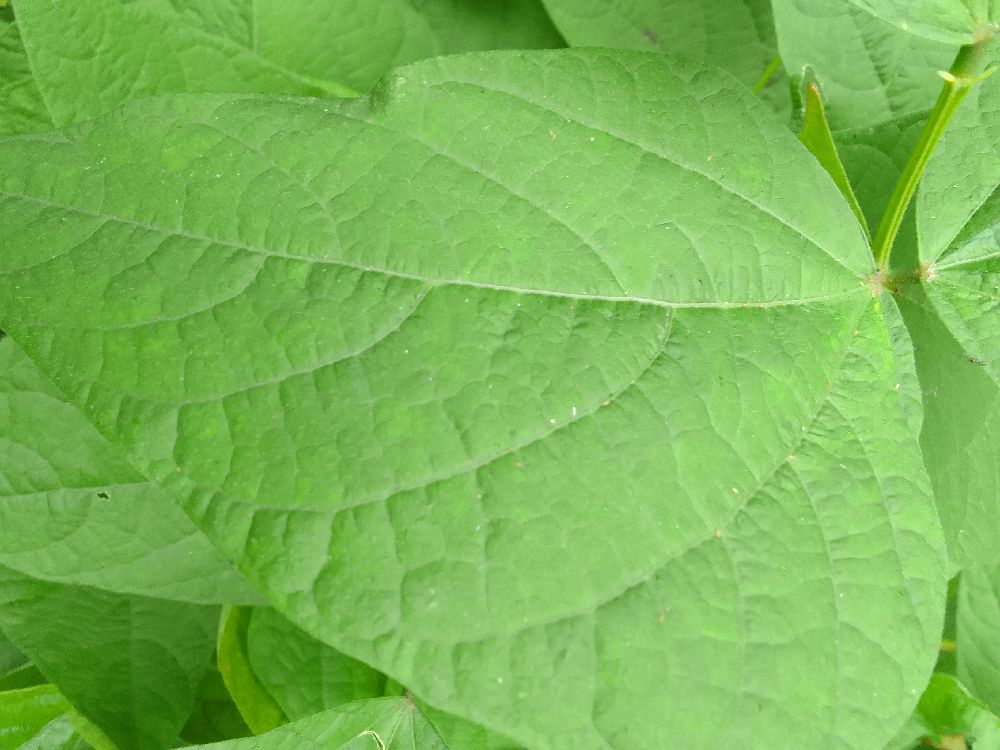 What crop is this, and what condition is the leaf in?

common bean, healthy
